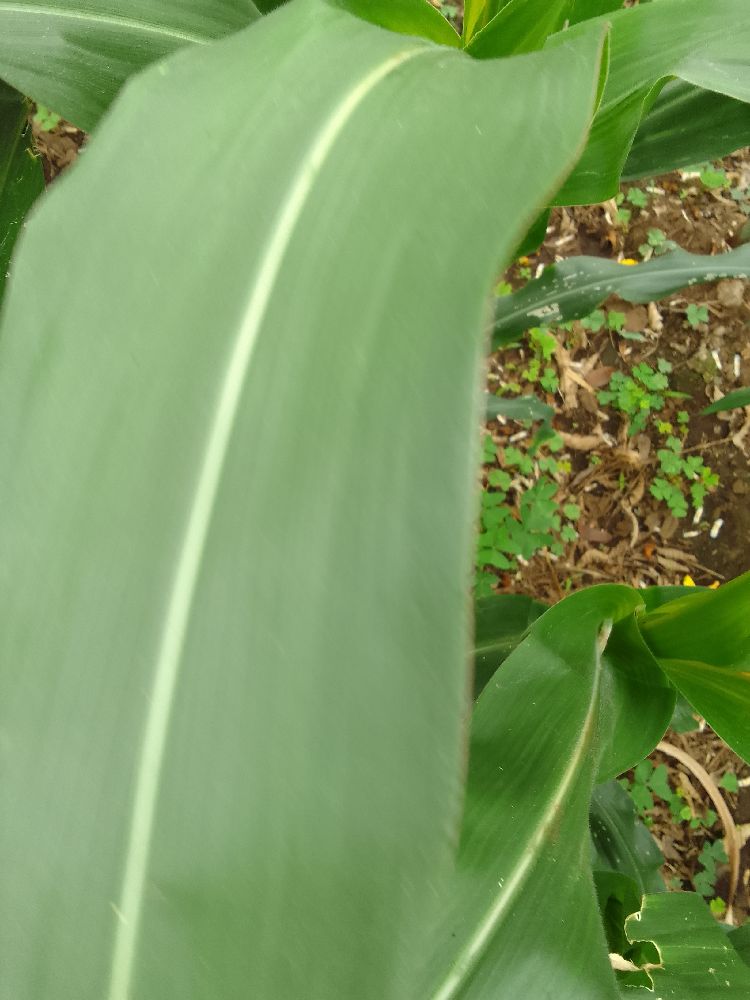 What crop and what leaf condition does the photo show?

maize, healthy
